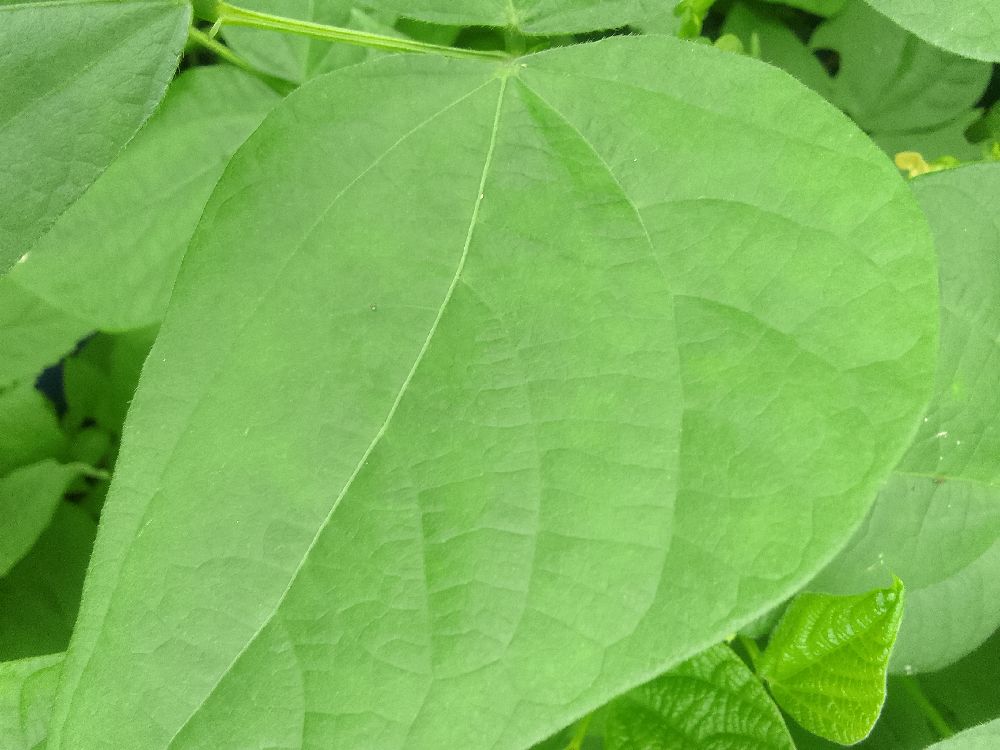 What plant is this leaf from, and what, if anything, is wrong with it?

common bean, healthy
